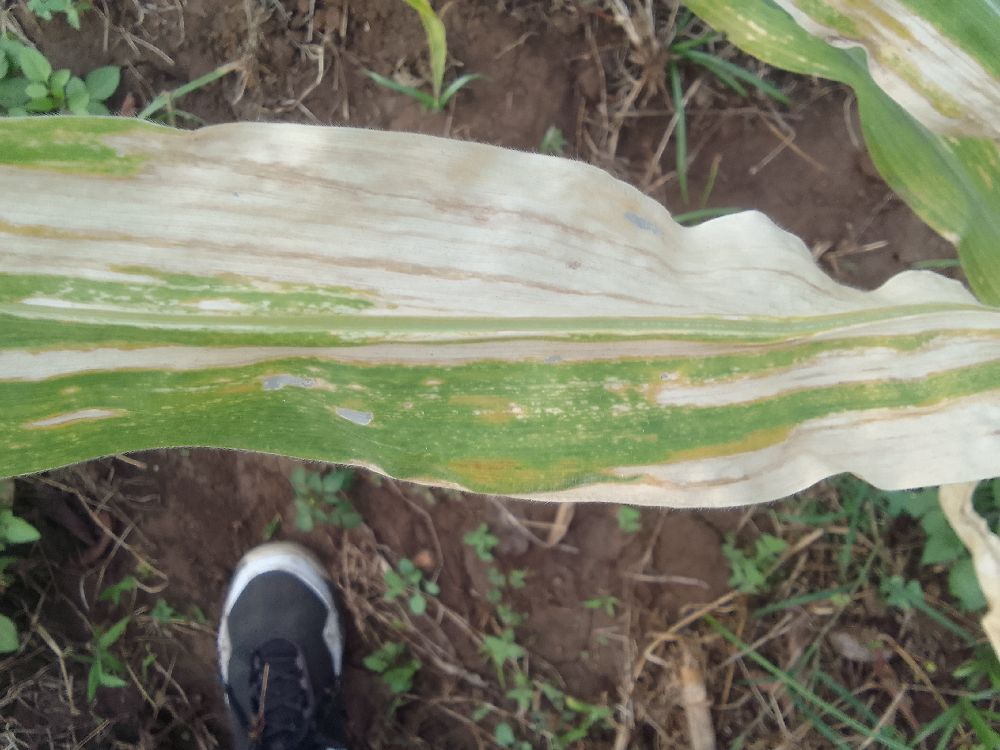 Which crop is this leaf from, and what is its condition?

maize, maize lethal necrosis
